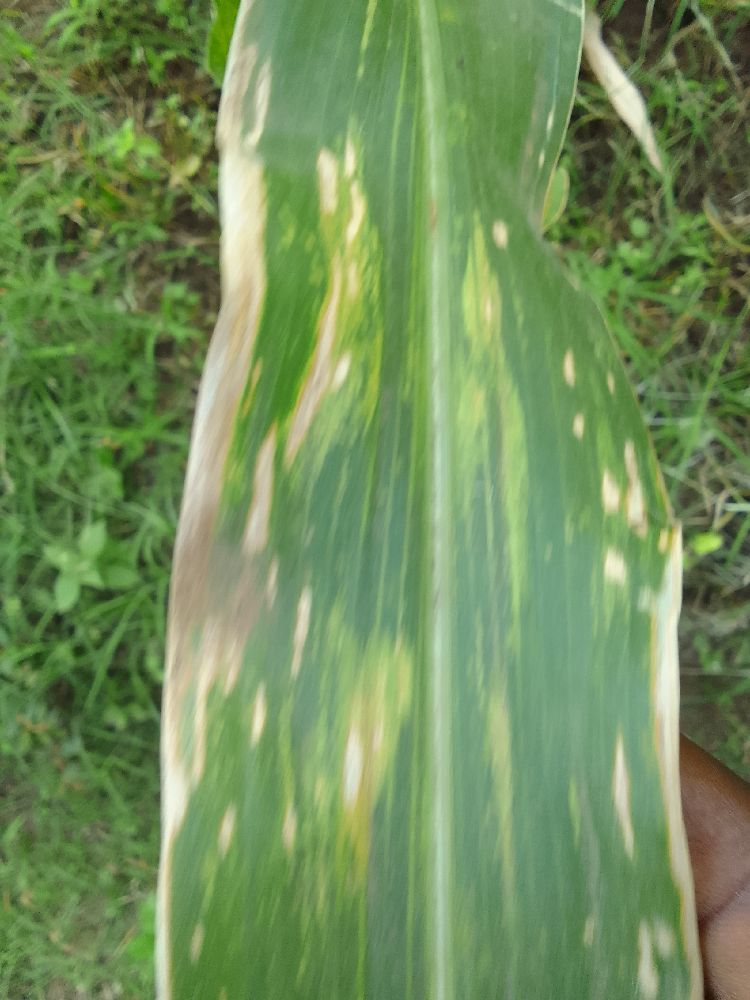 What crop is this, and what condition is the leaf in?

maize, maize lethal necrosis
